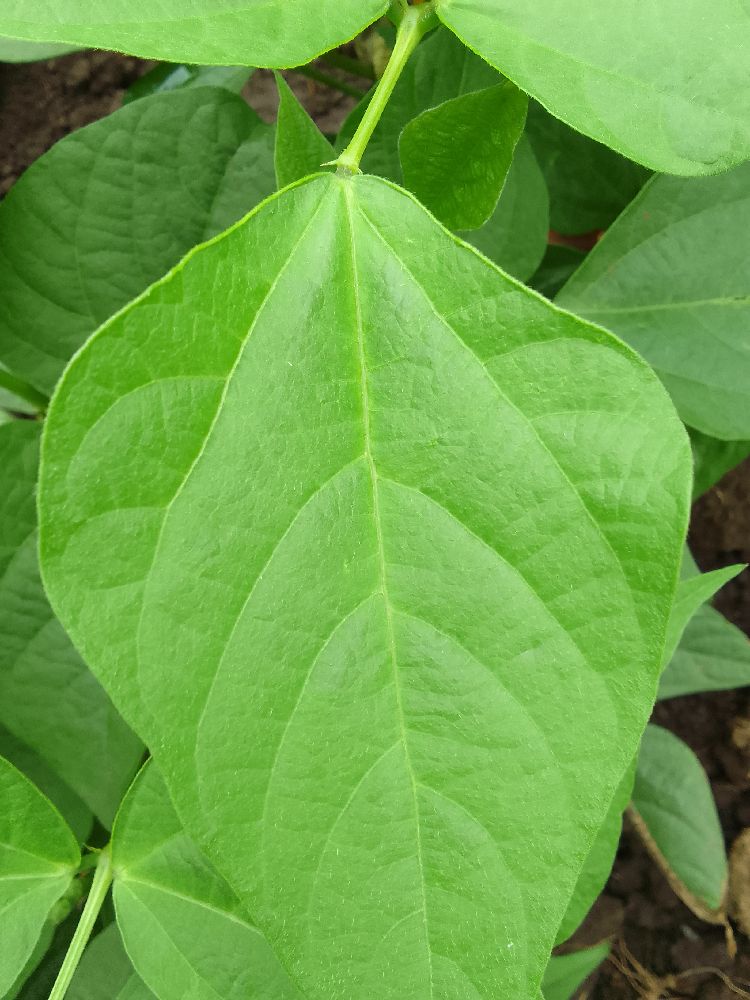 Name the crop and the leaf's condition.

common bean, healthy
